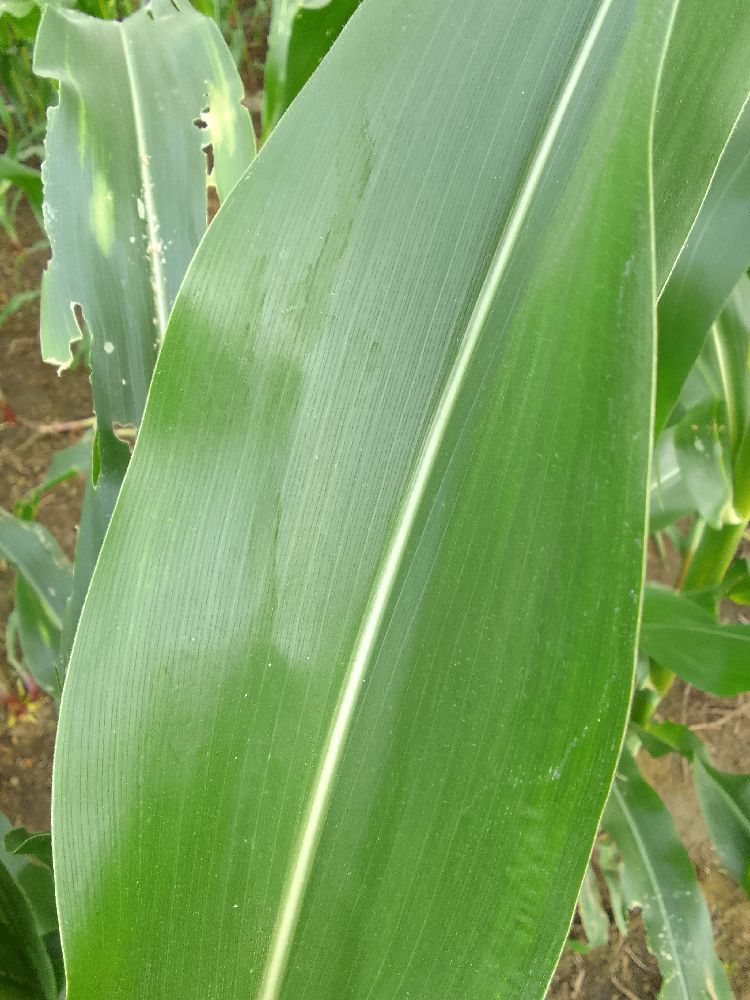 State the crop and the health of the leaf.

maize, healthy
